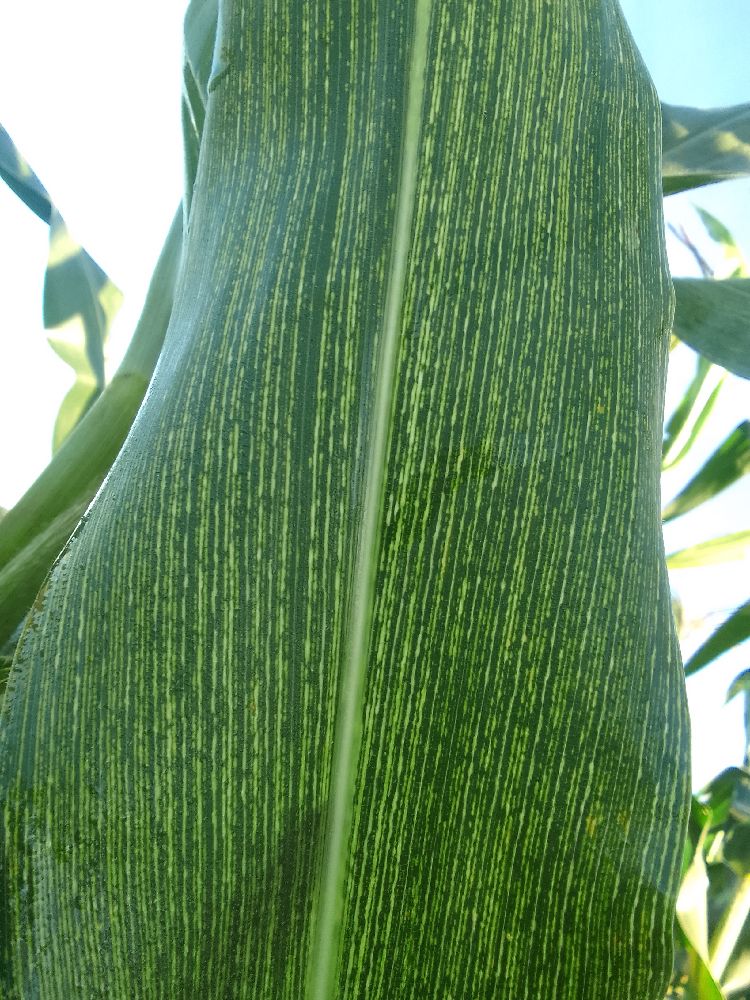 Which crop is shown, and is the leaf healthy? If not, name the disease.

maize, maize streak virus
